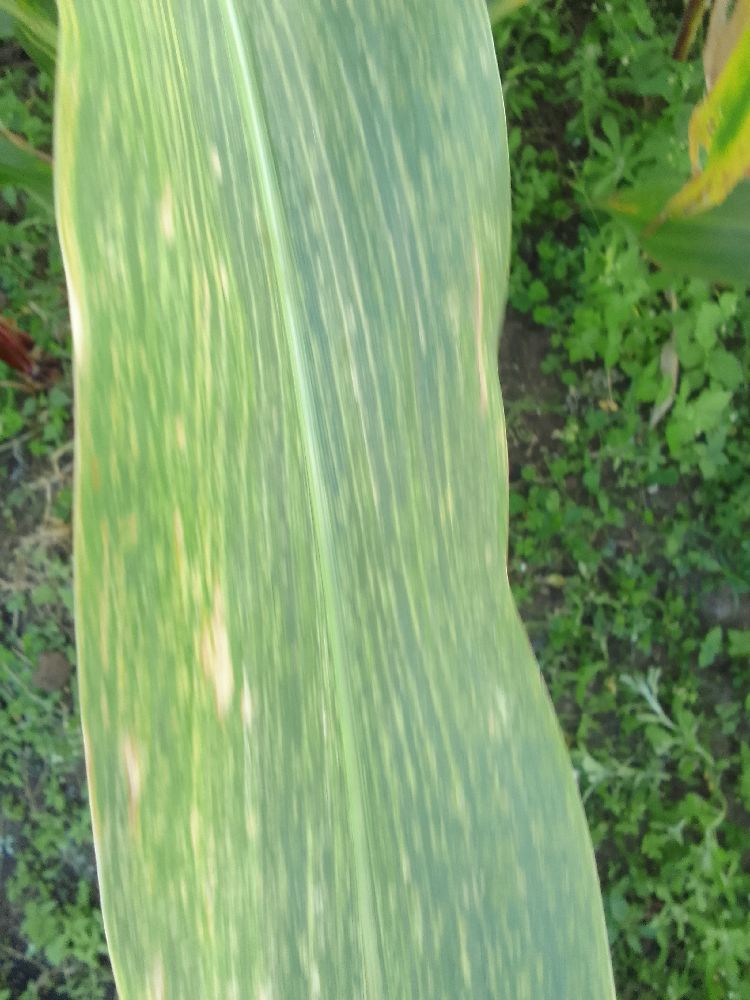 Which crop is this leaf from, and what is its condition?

maize, maize lethal necrosis
